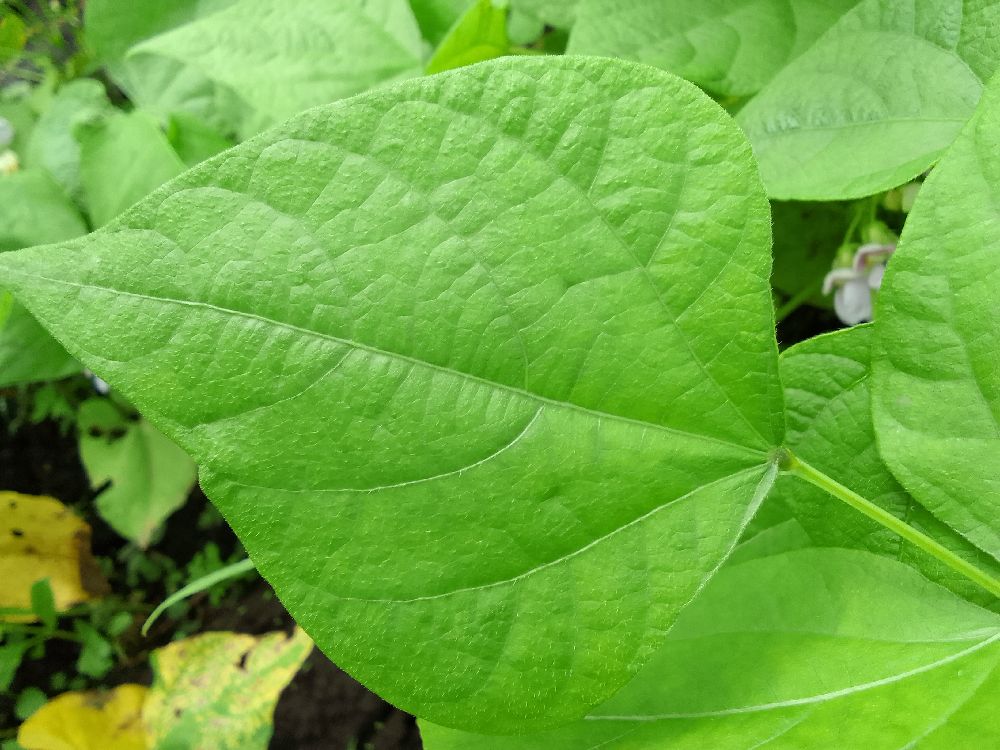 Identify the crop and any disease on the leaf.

common bean, healthy
